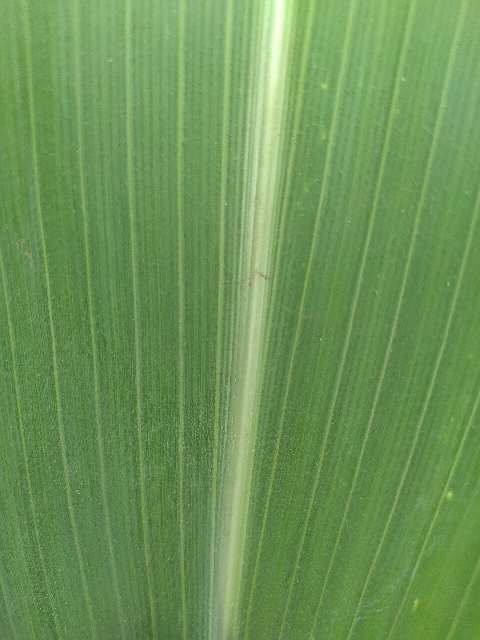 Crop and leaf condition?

maize, healthy
